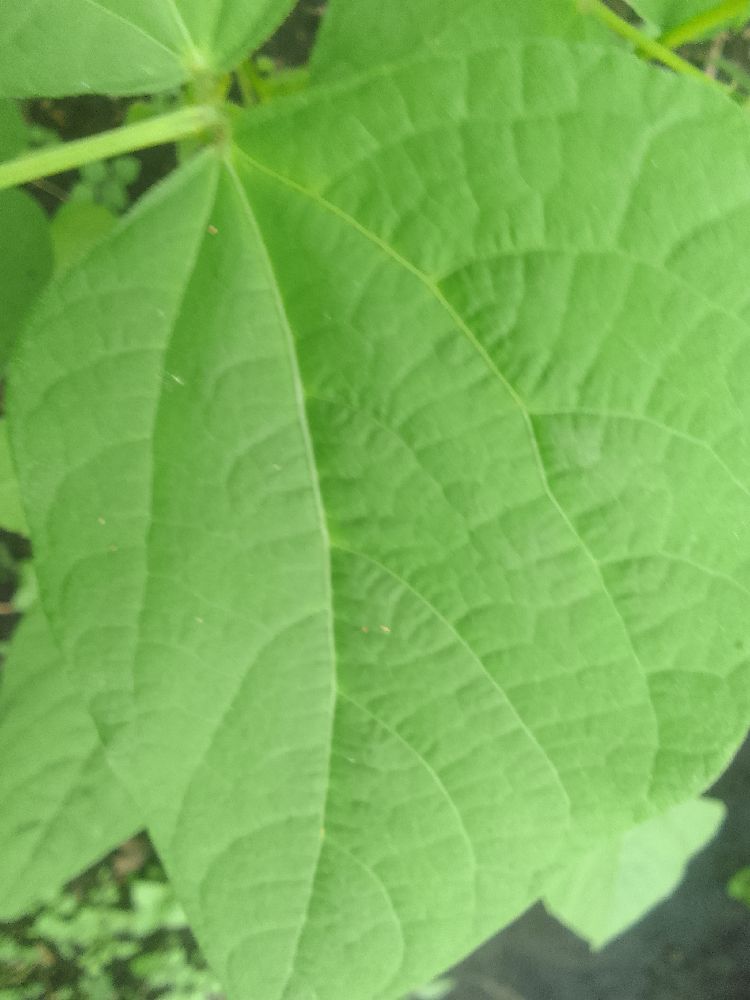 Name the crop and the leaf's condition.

common bean, healthy
